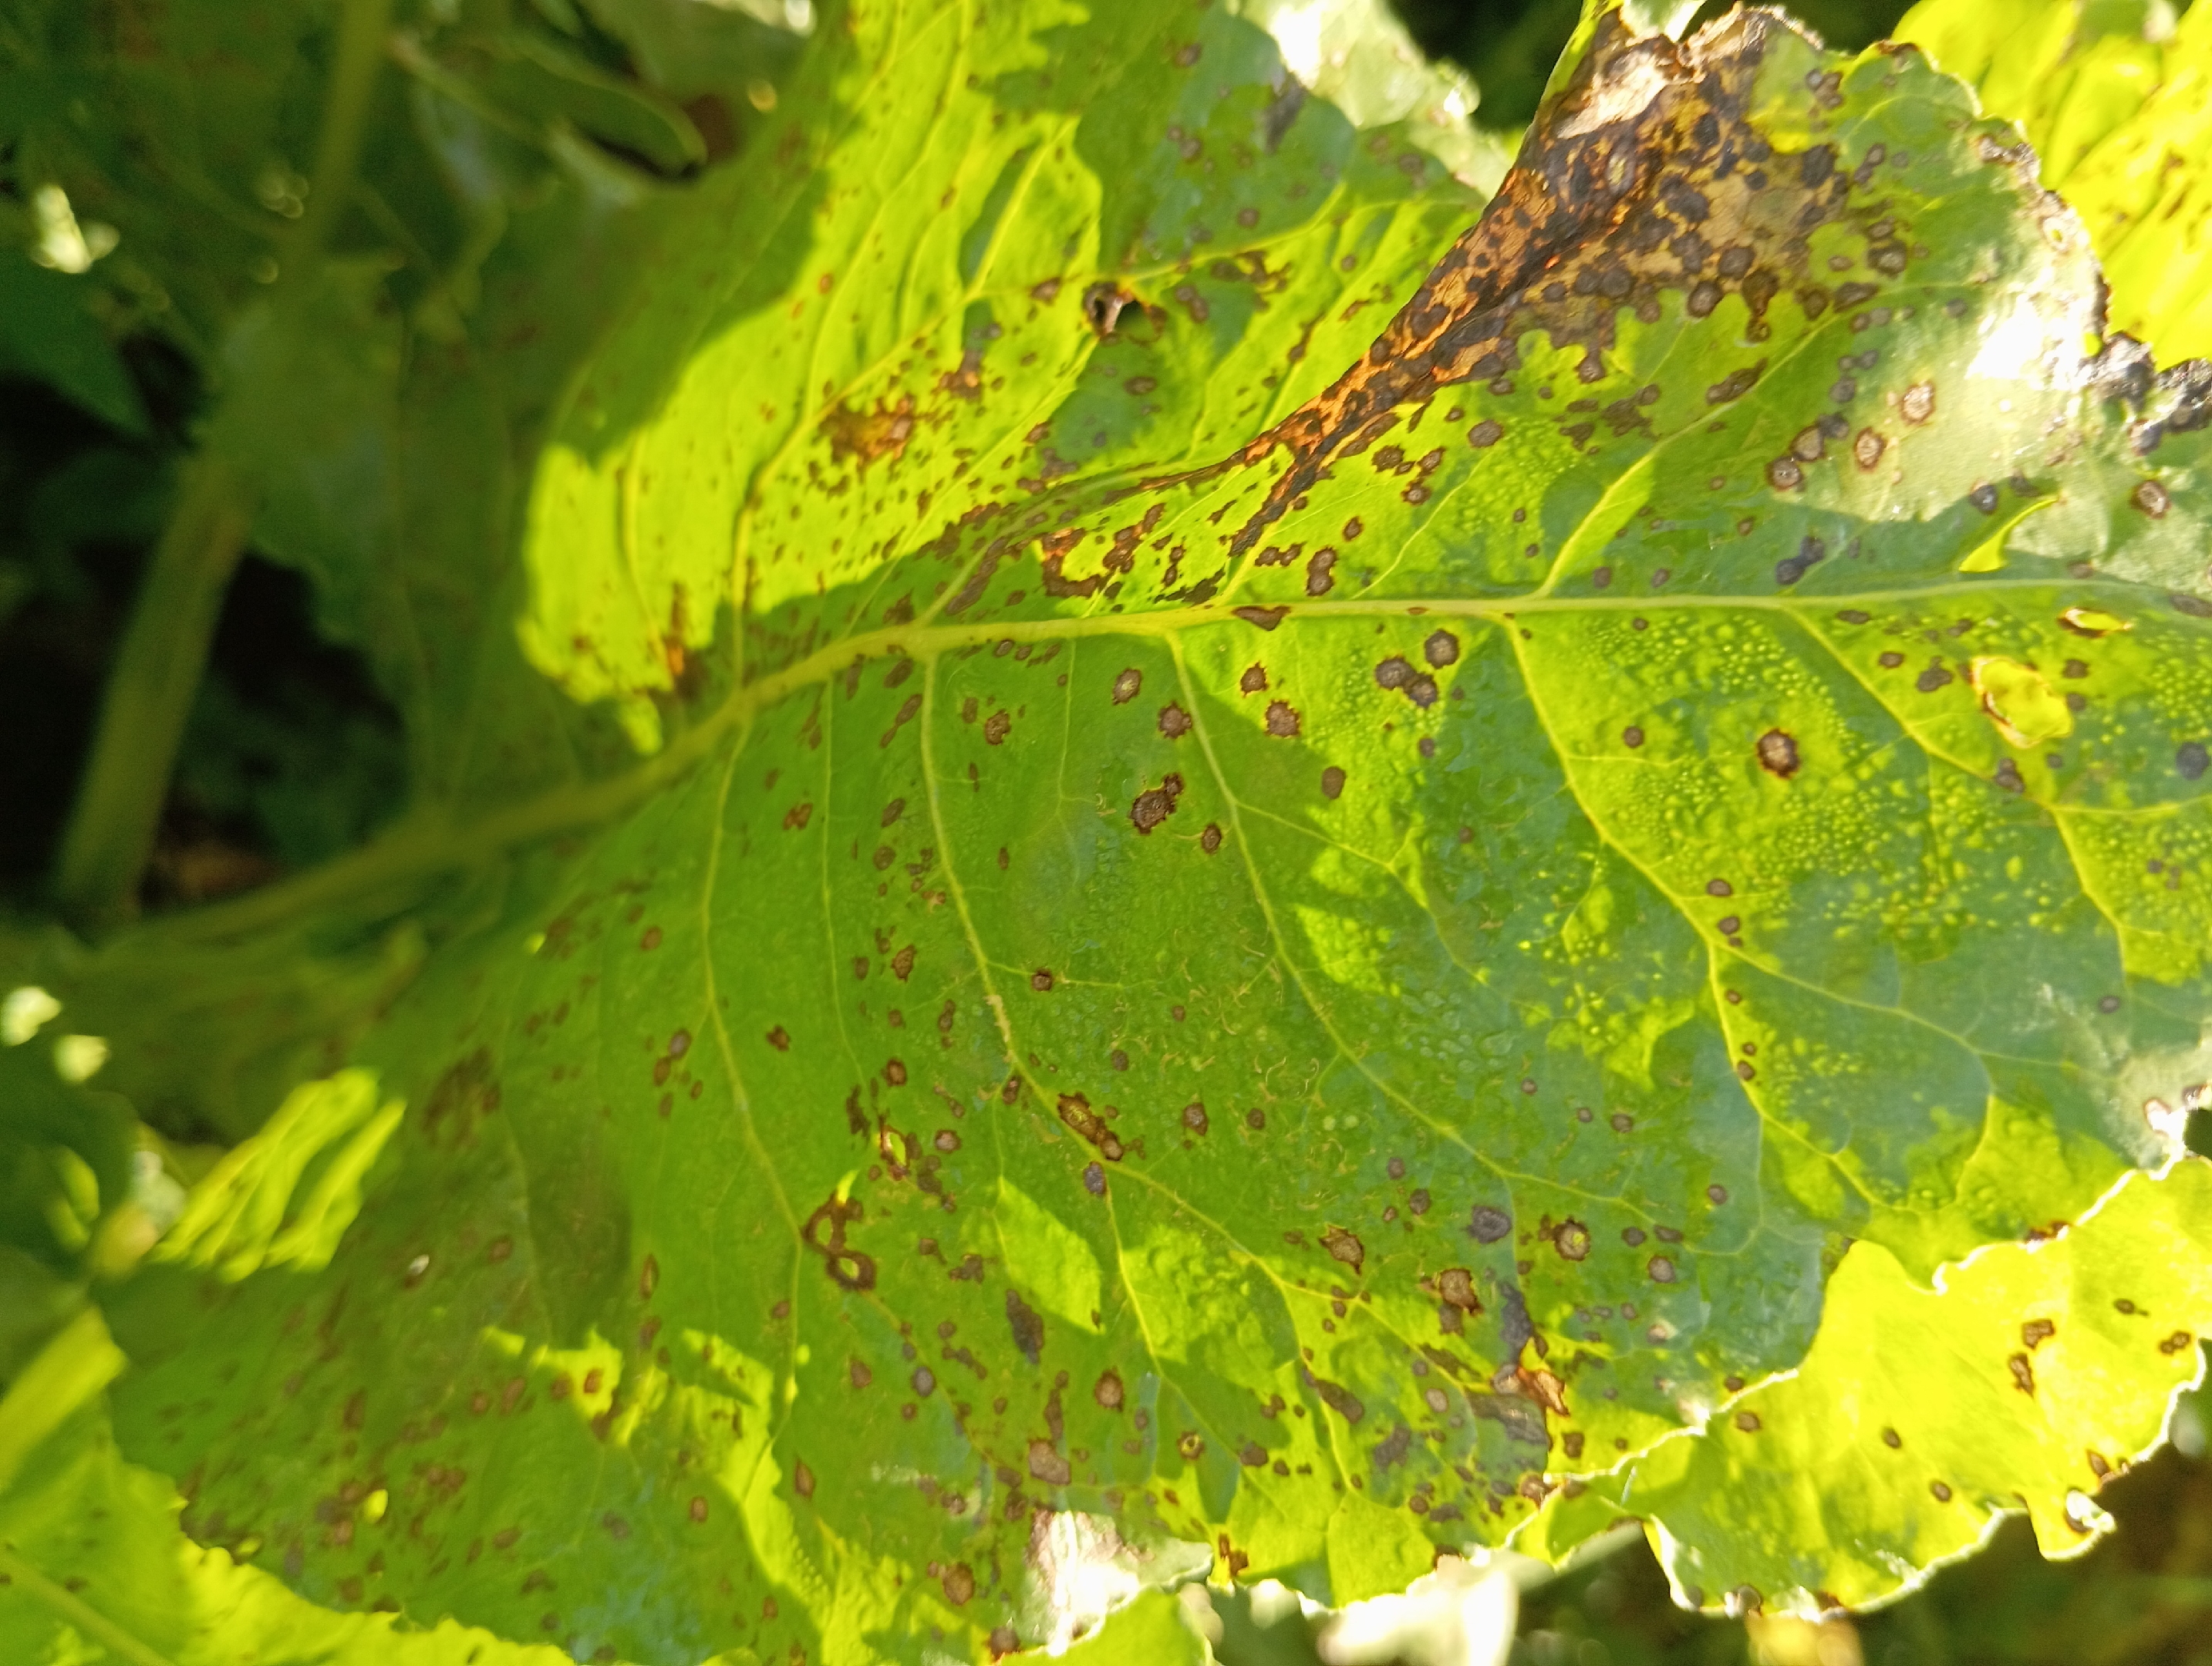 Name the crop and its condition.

beet, cercospora
